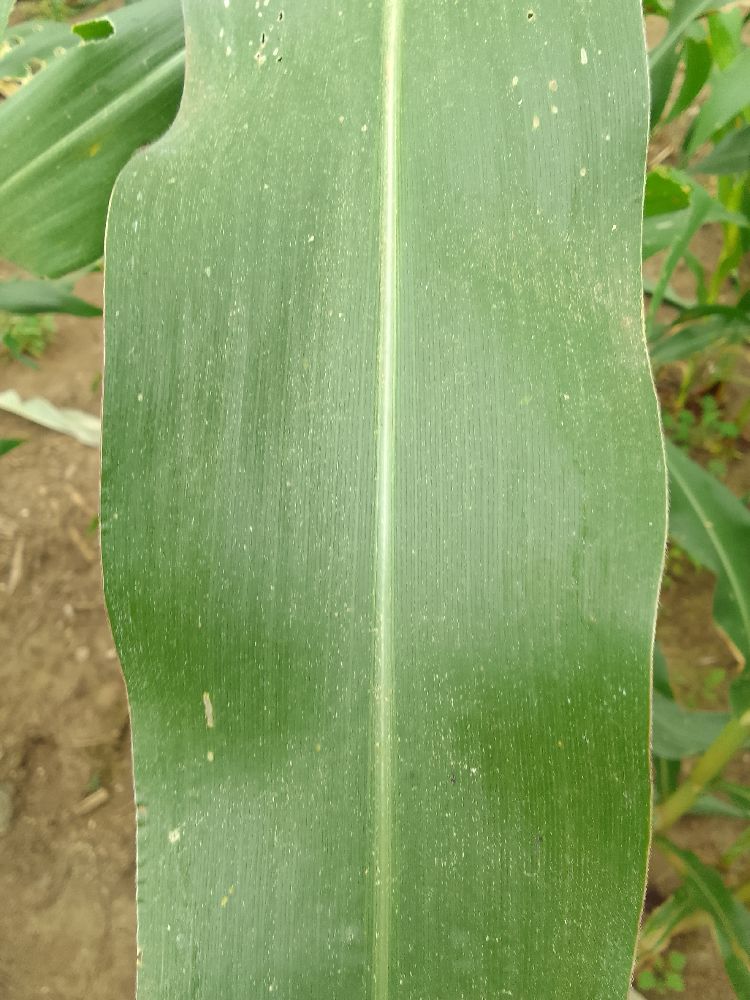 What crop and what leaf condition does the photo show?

maize, healthy
